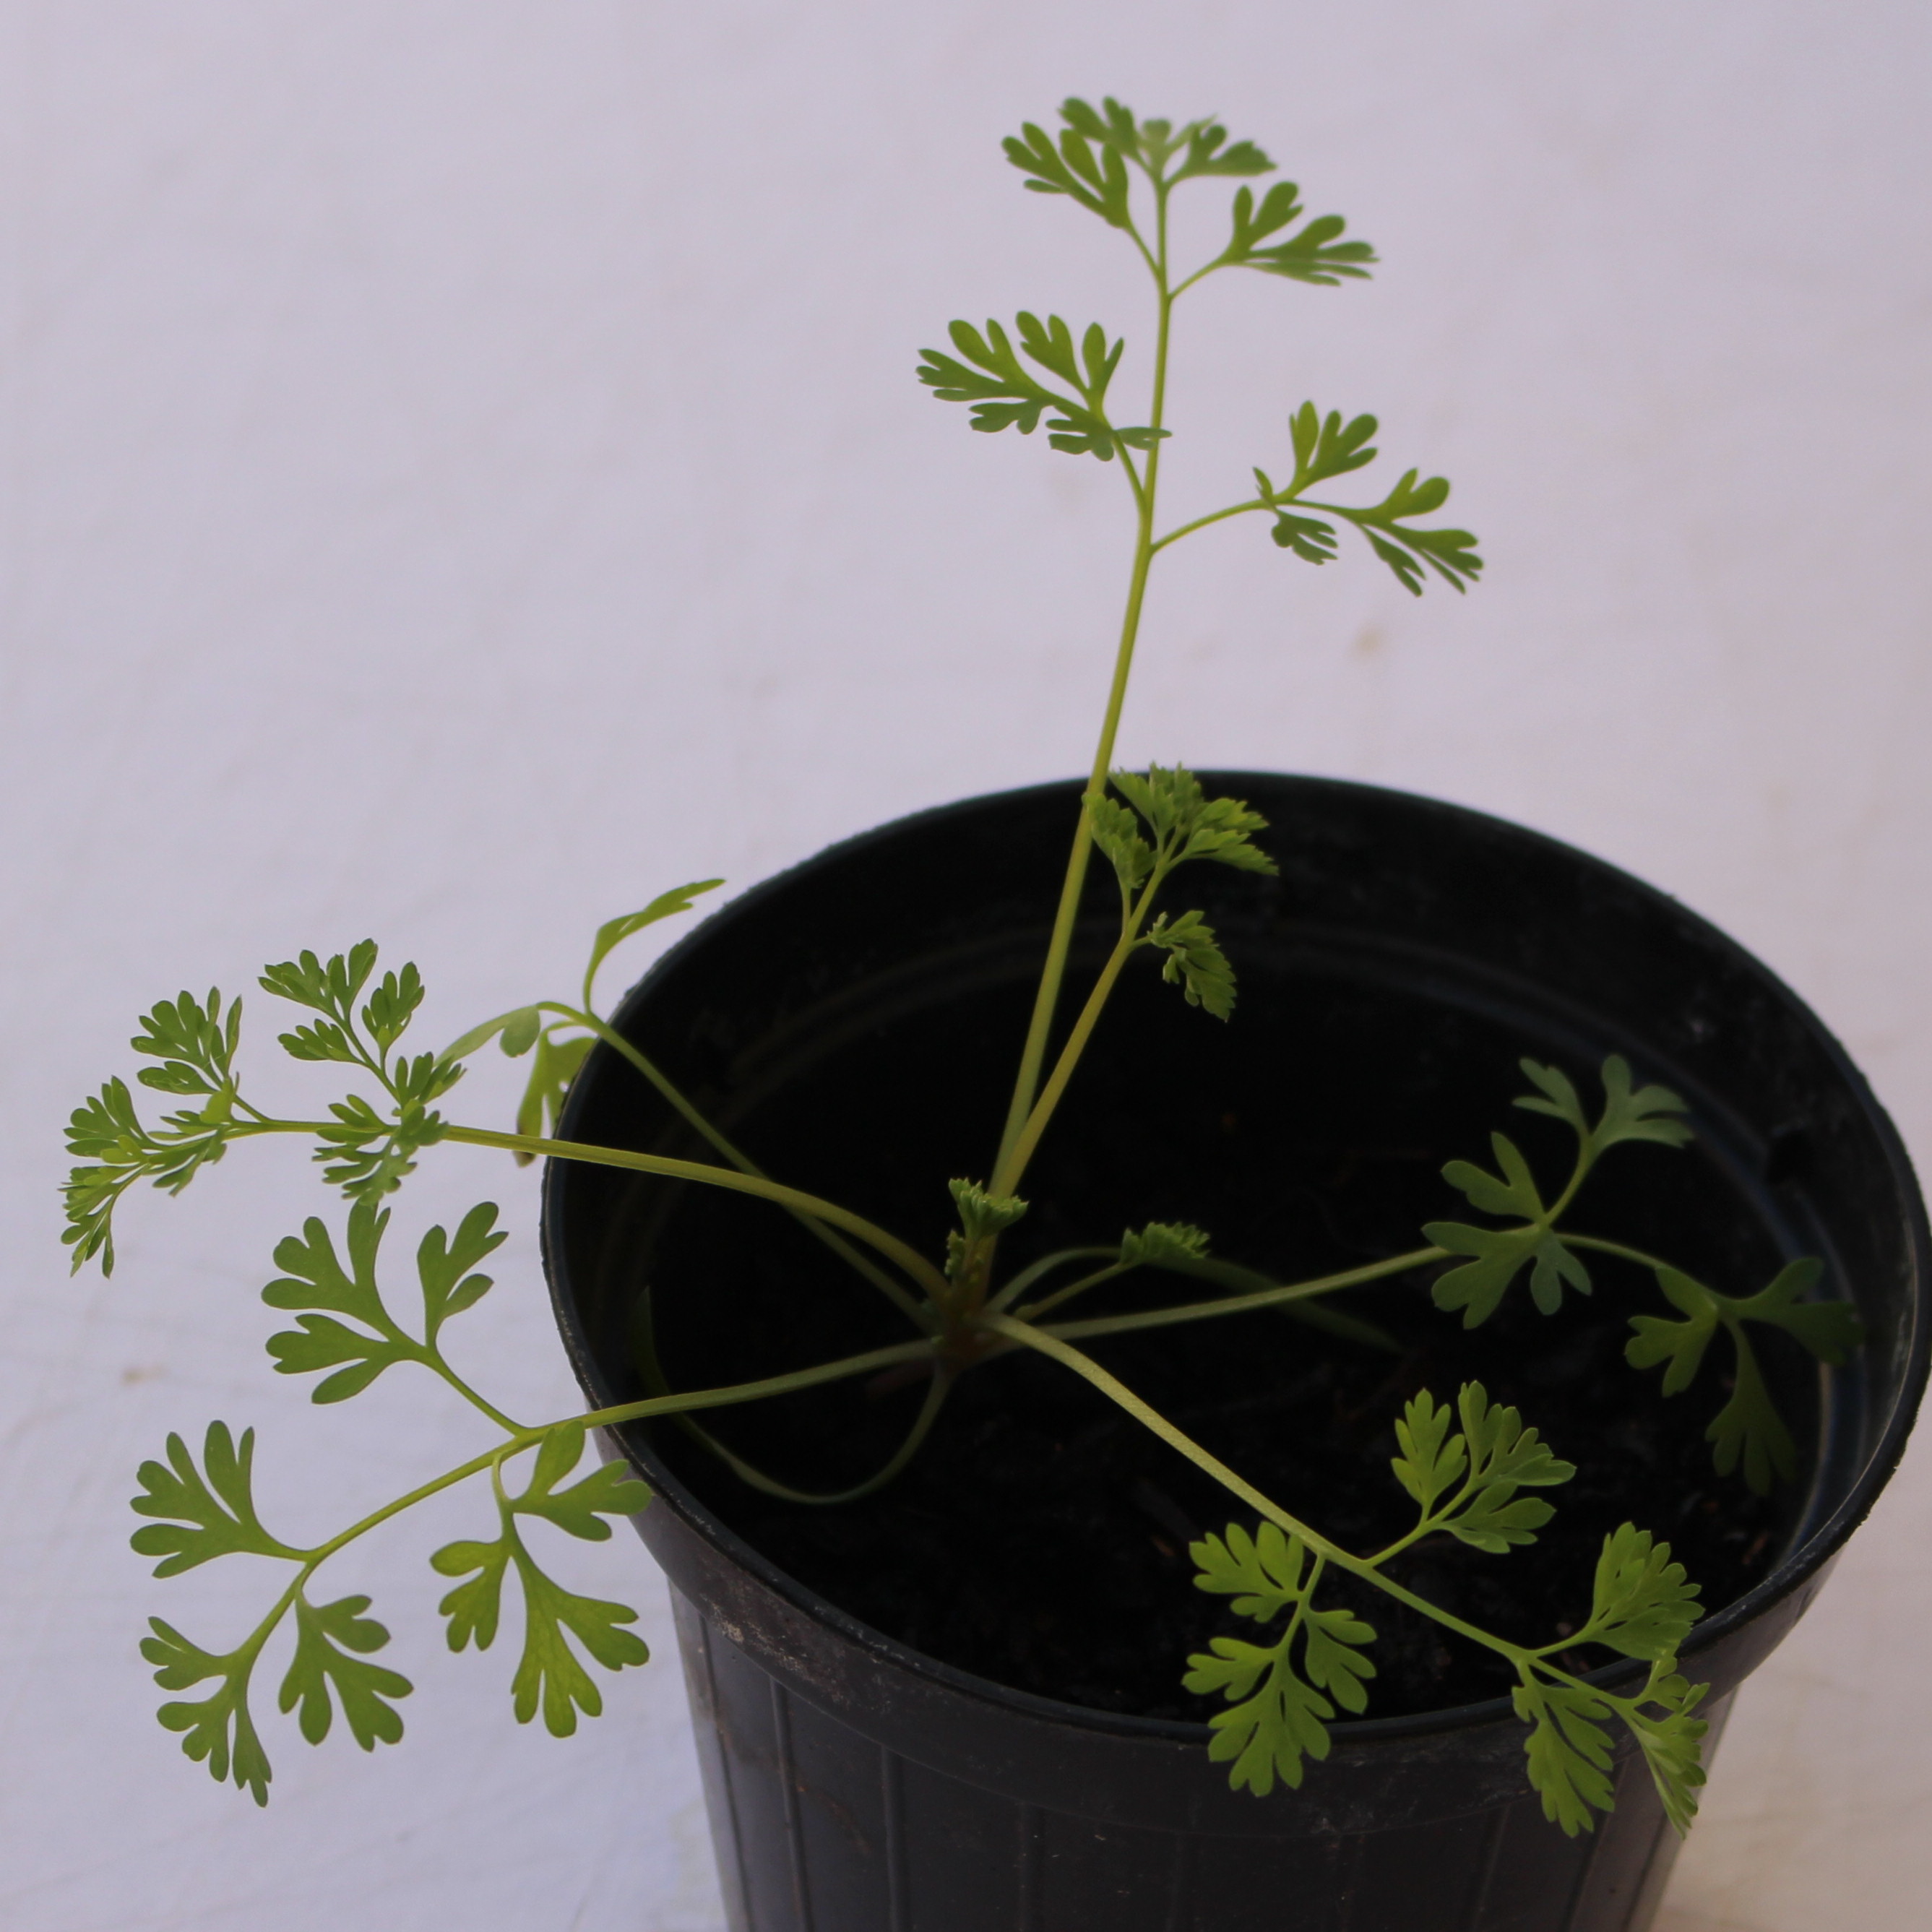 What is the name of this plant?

Fumaria officinalis
